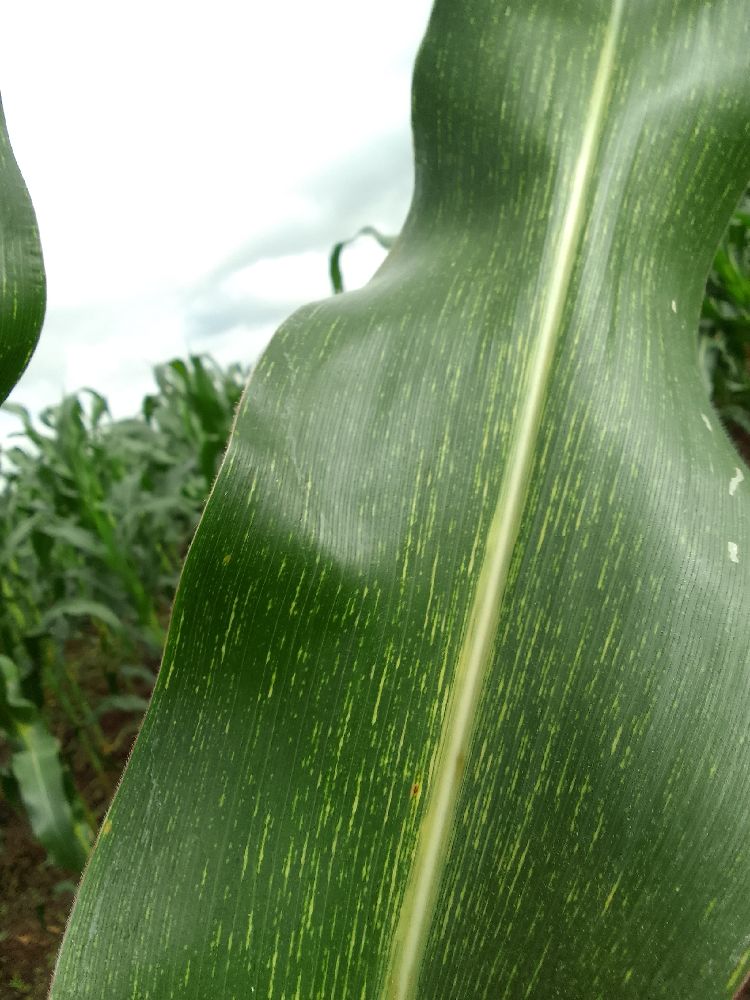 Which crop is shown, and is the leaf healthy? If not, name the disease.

maize, maize streak virus
